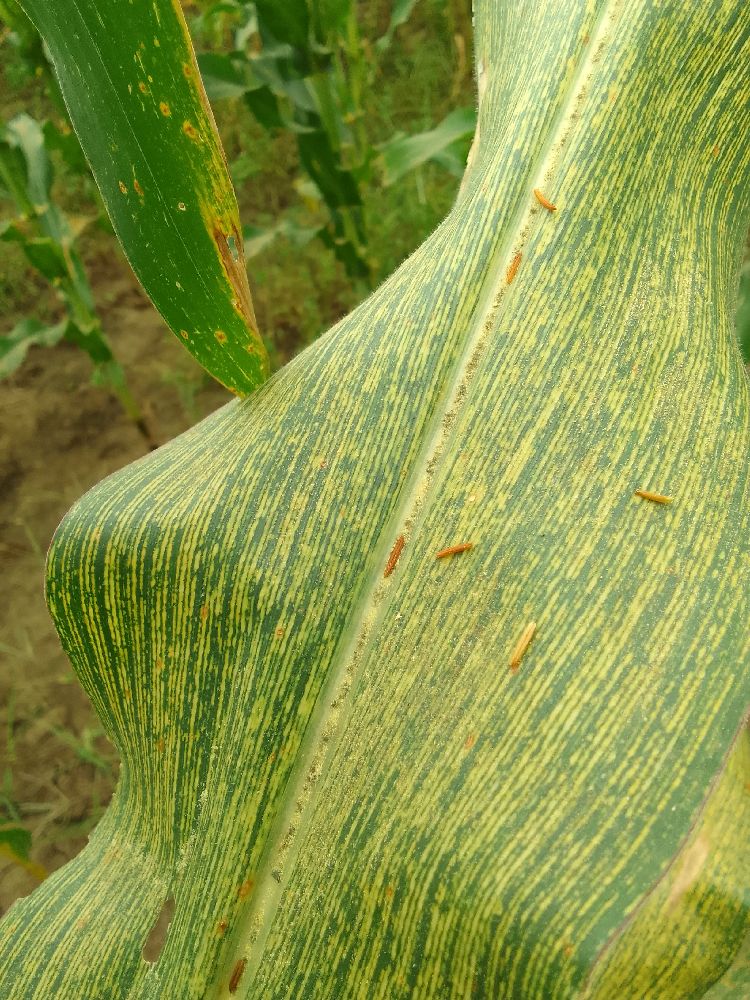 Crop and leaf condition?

maize, maize streak virus
